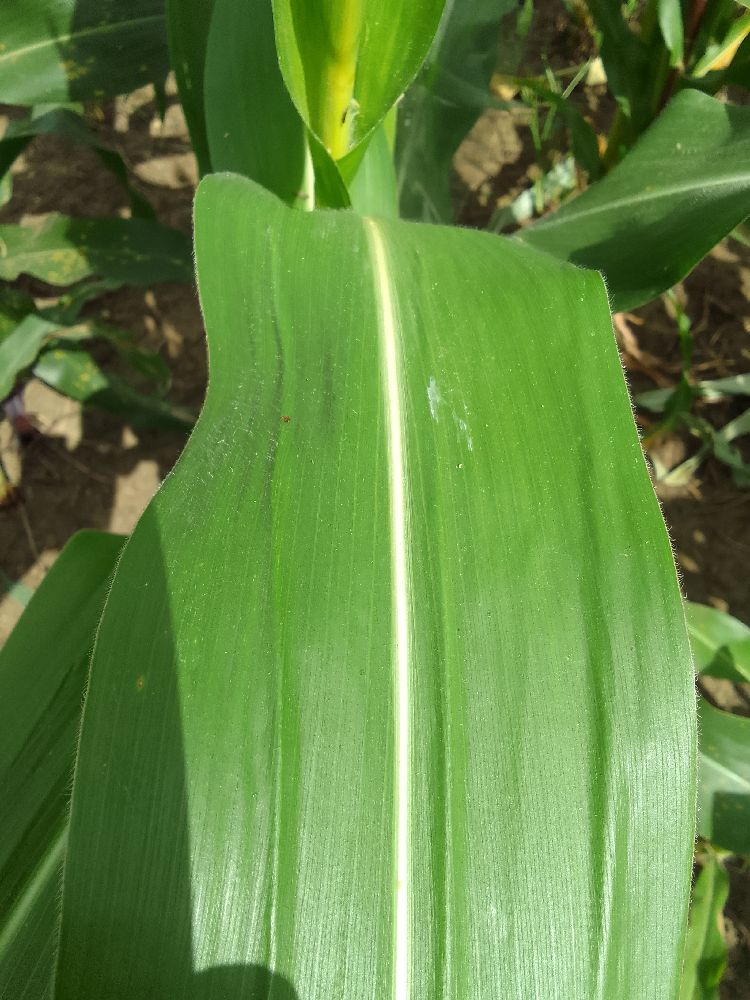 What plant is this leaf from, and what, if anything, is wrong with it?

maize, healthy
